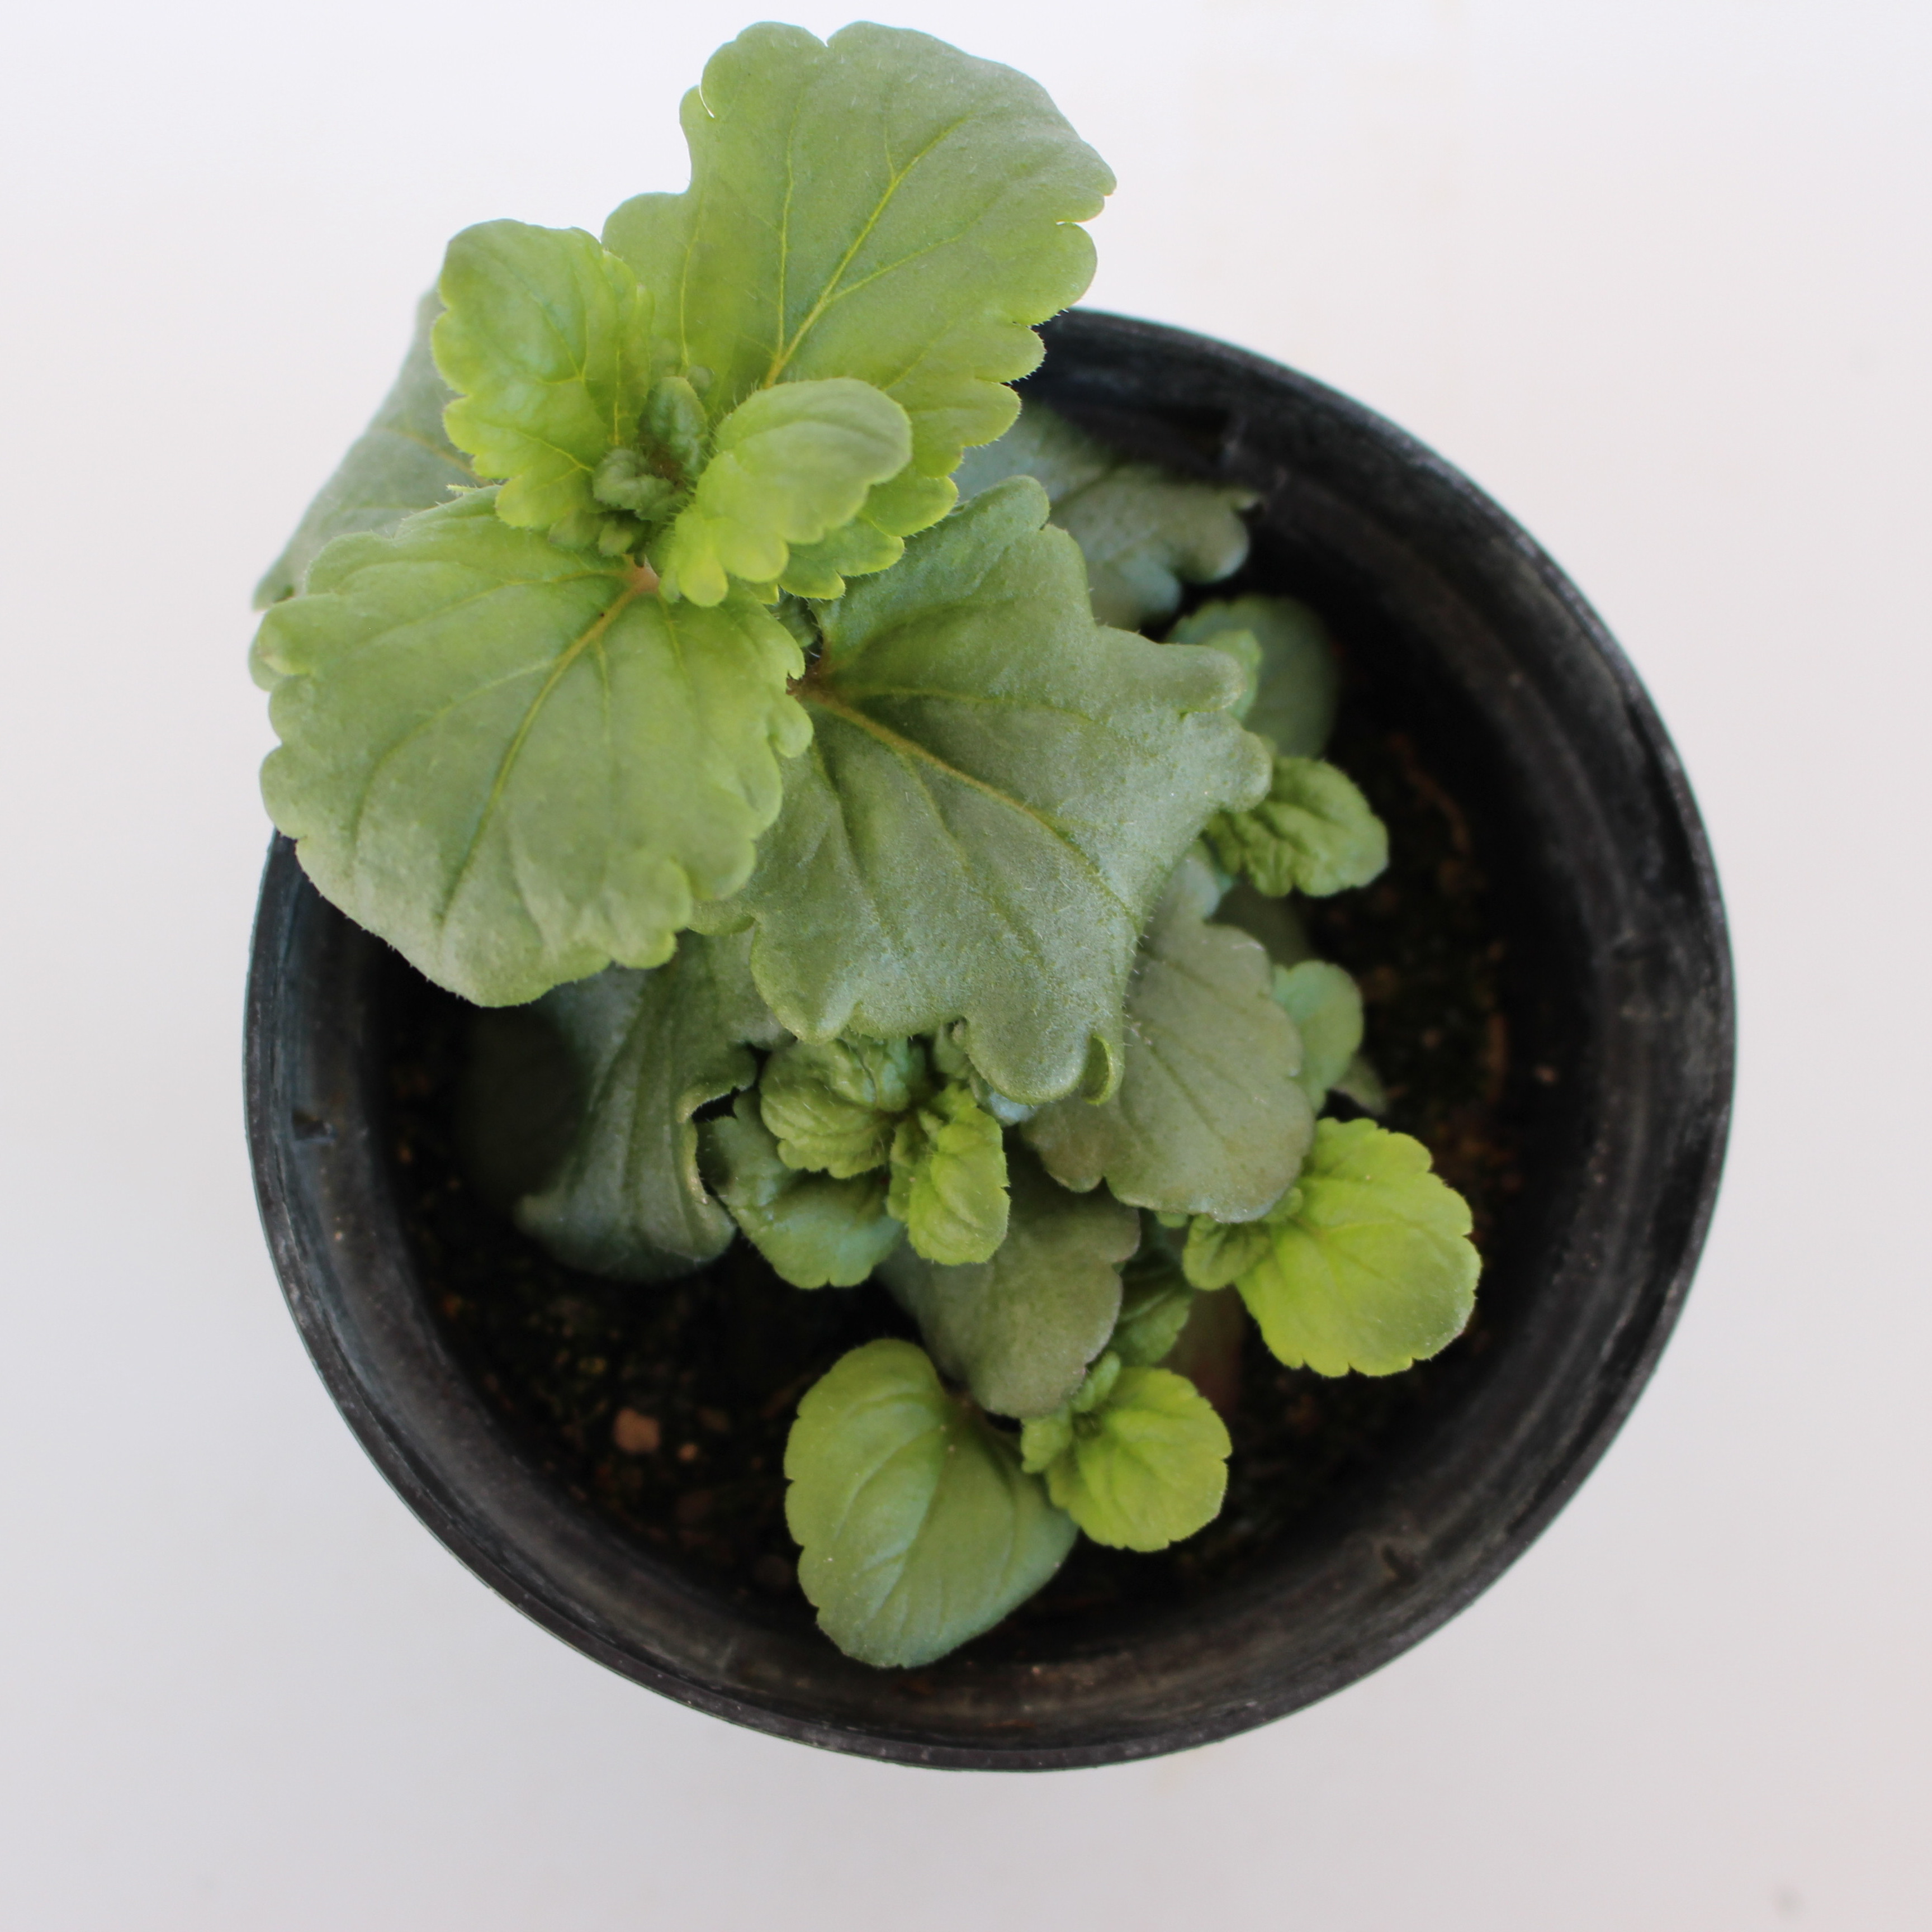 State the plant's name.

Veronica persica
